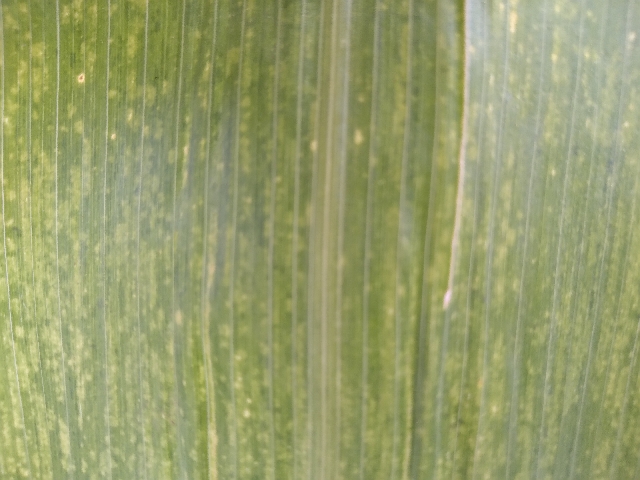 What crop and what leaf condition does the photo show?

maize, maize lethal necrosis
